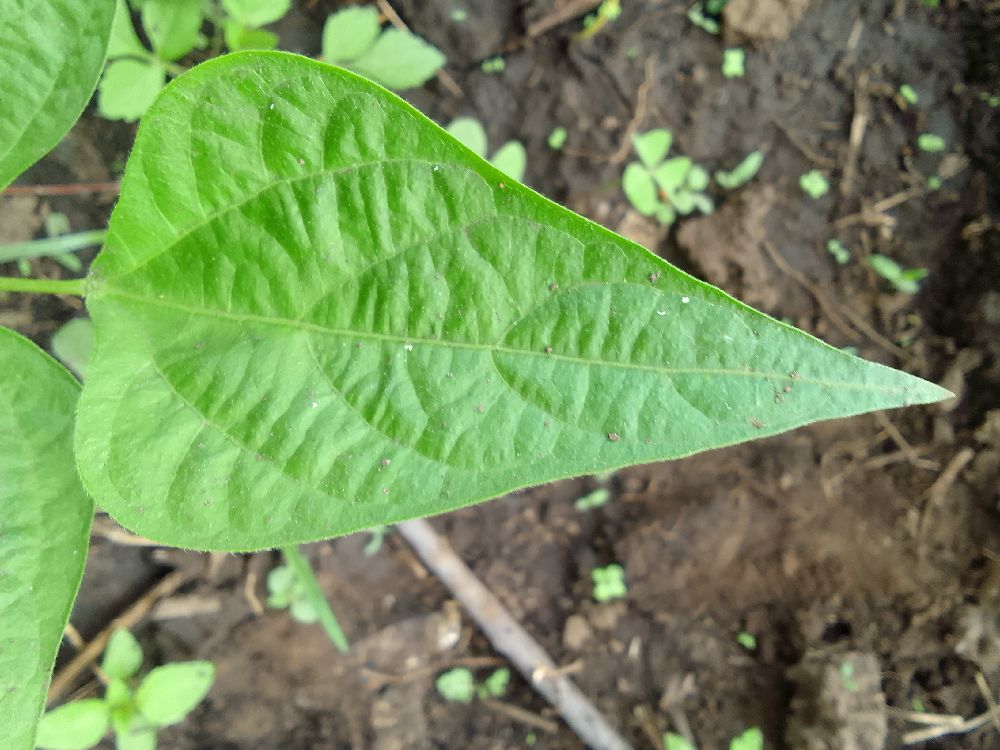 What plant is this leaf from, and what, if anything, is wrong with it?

common bean, healthy
